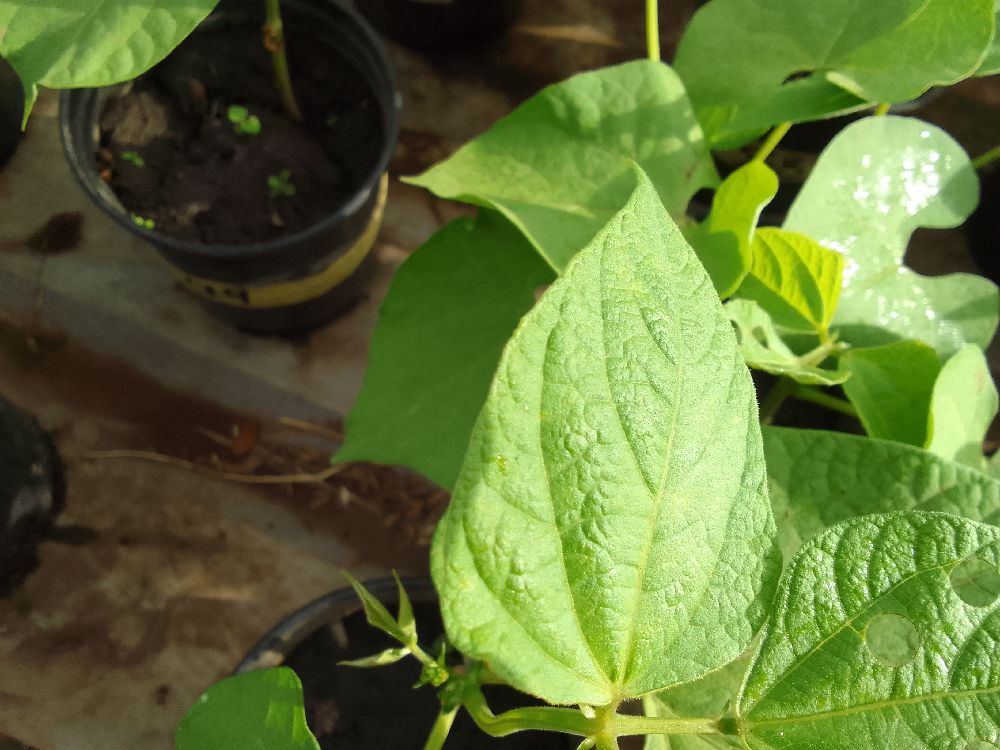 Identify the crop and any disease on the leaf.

common bean, healthy
